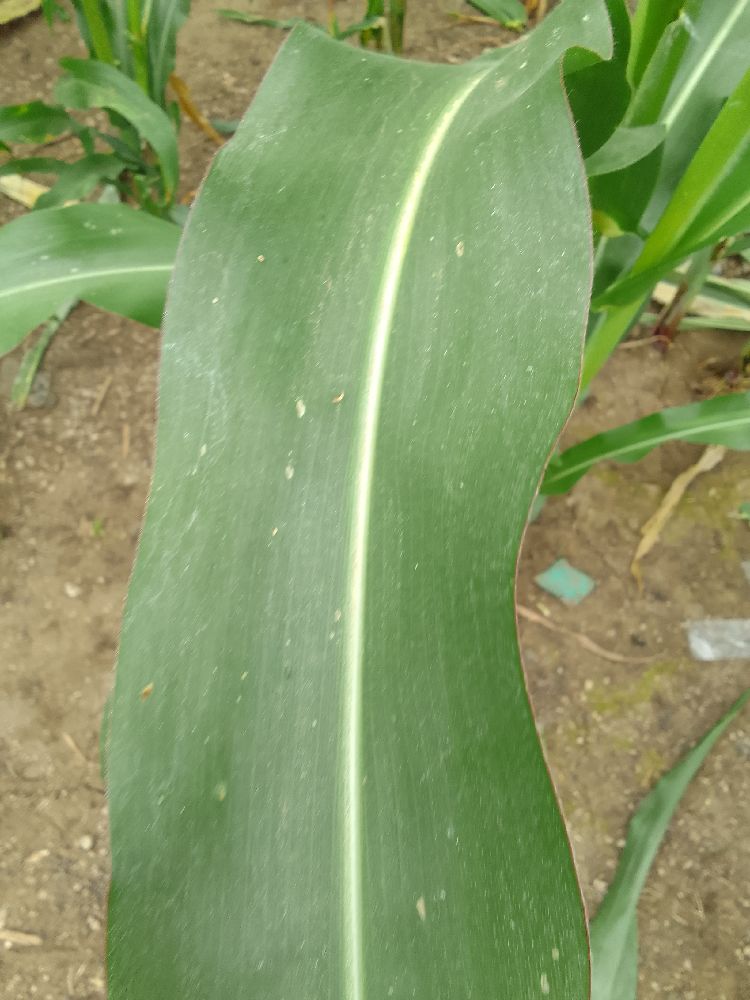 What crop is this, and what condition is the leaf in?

maize, healthy
